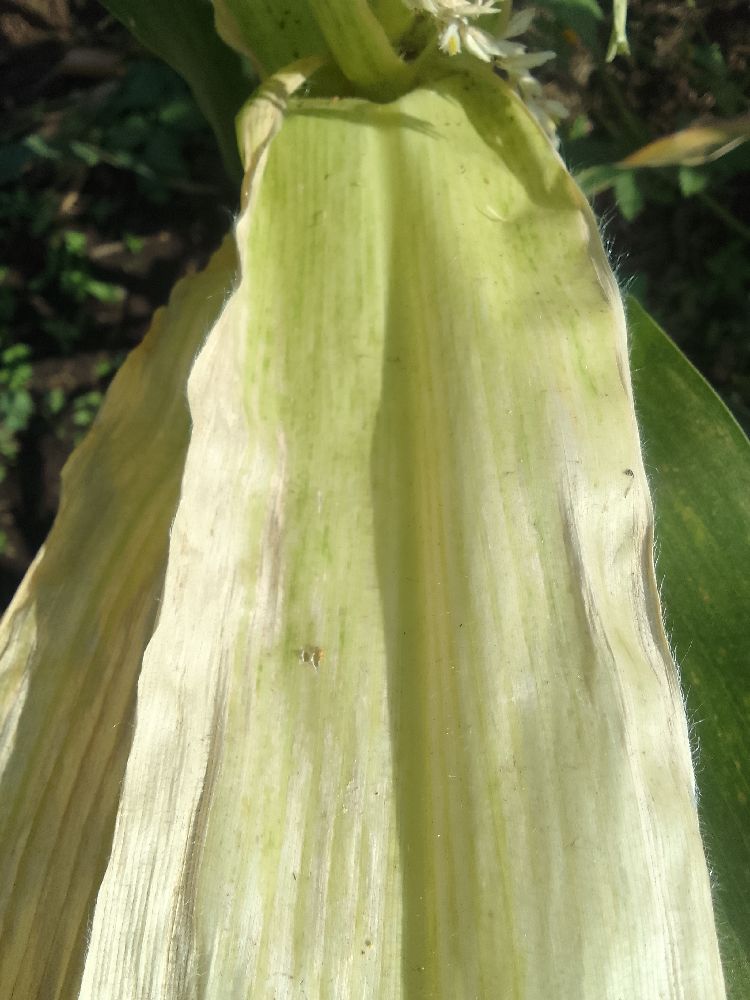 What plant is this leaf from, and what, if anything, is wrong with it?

maize, maize lethal necrosis
